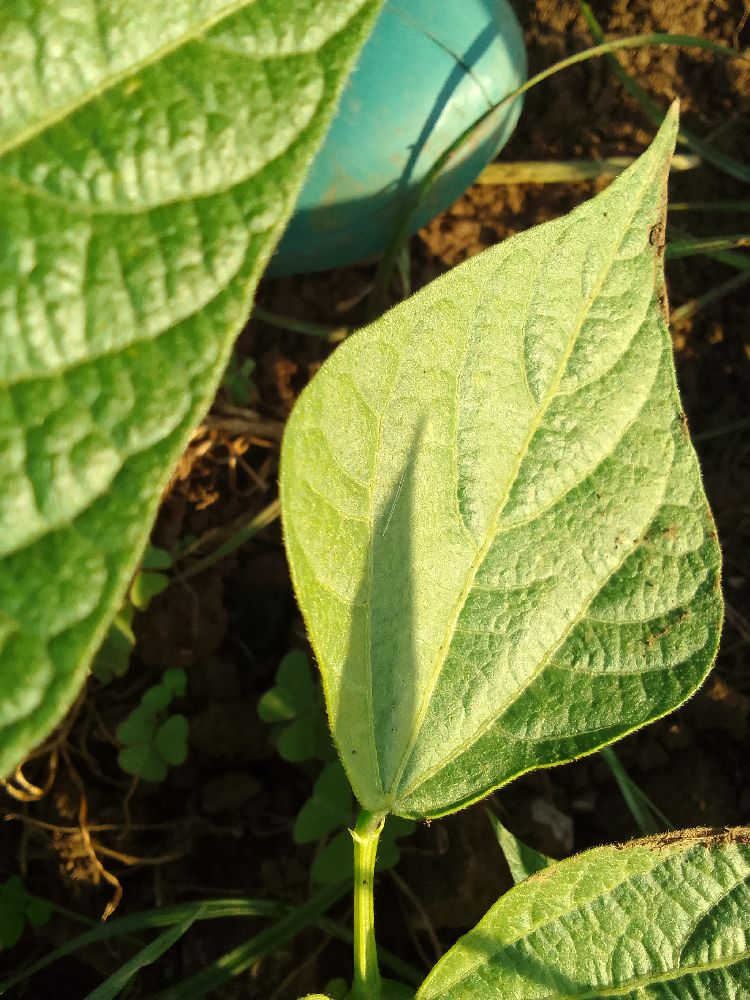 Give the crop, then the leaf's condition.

common bean, healthy
